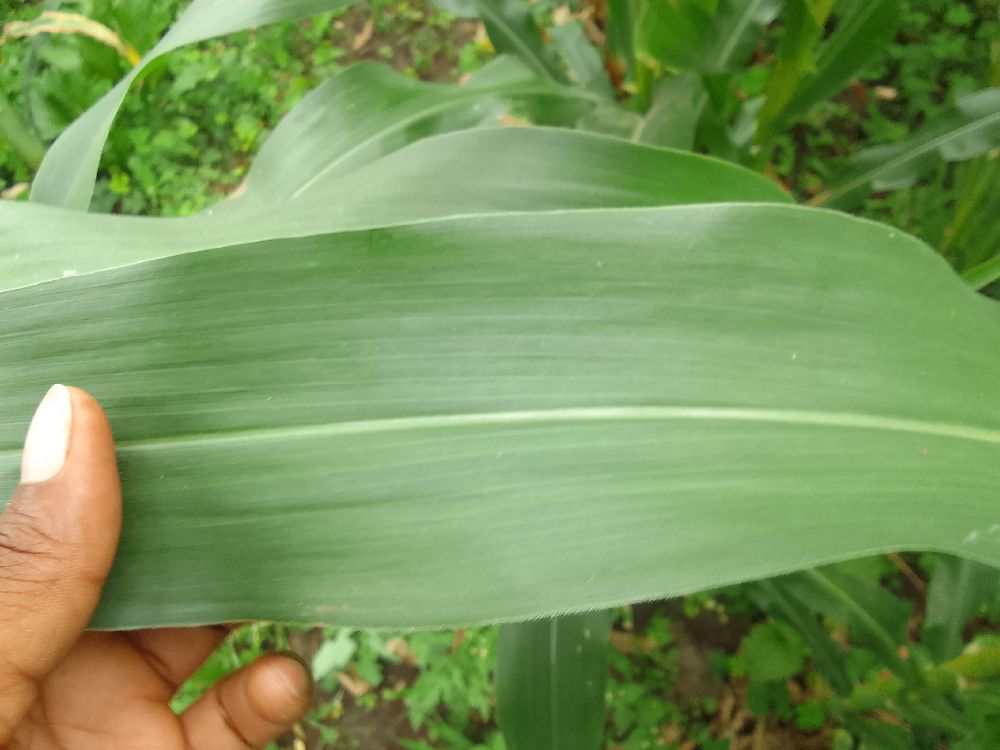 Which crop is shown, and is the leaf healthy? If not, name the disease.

maize, healthy
